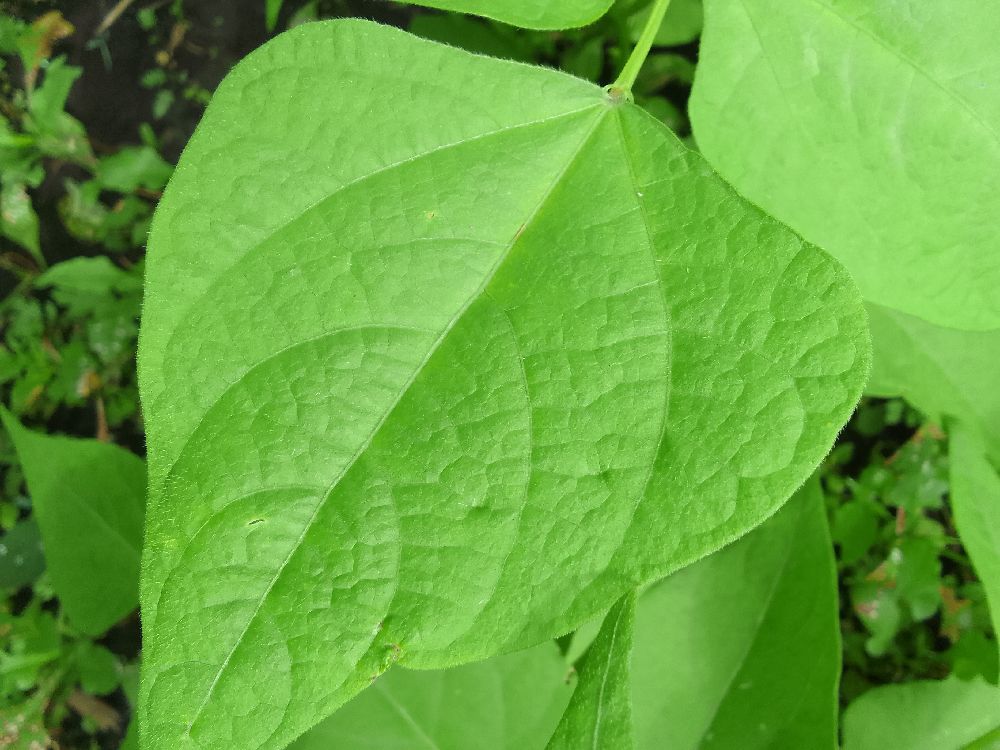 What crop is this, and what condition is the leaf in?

common bean, healthy
